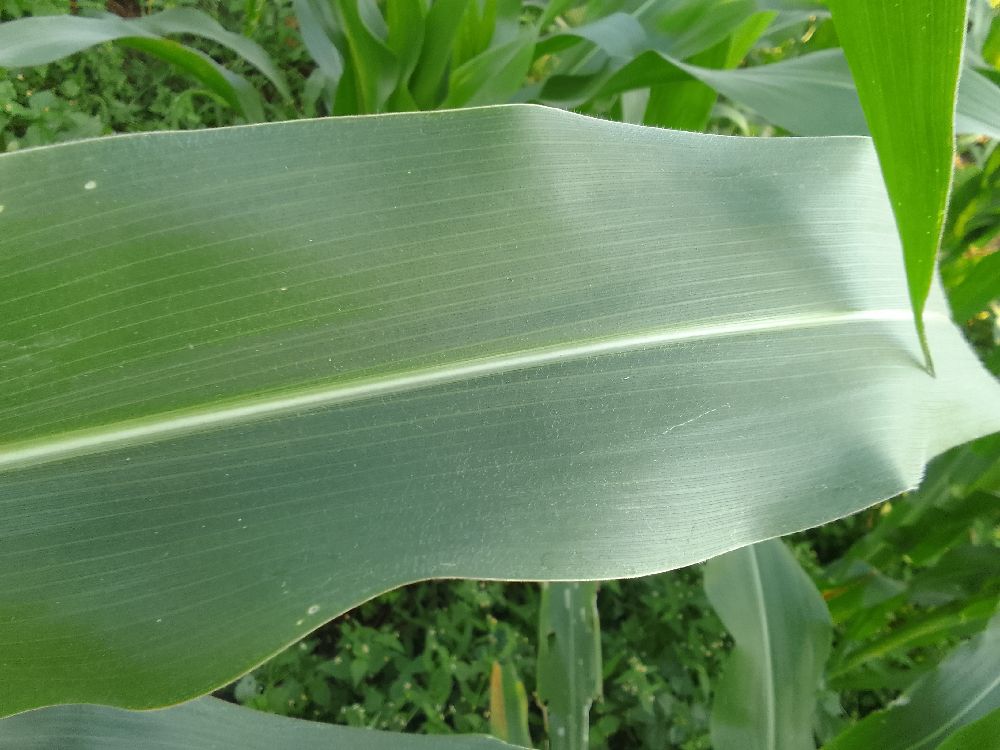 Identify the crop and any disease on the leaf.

maize, healthy
